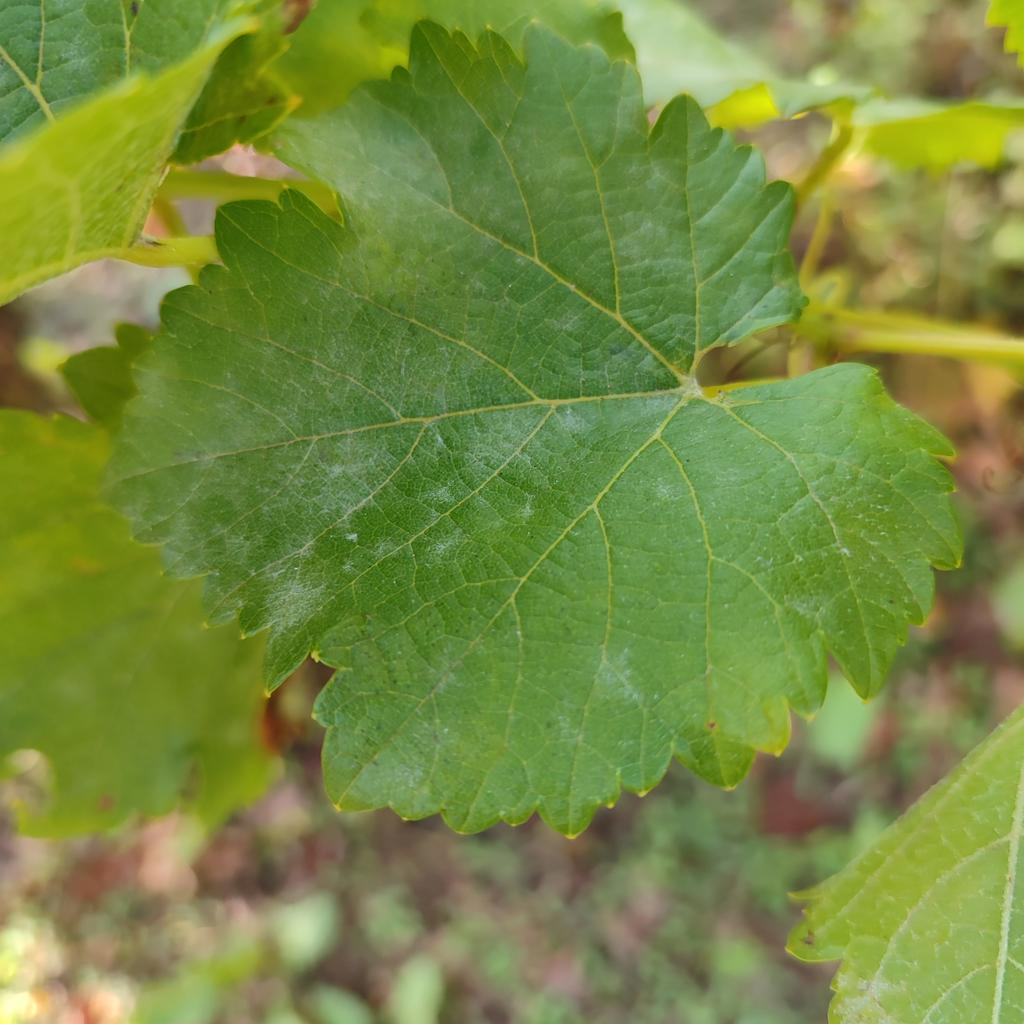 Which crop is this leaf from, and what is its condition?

grapevine, powdery mildew
